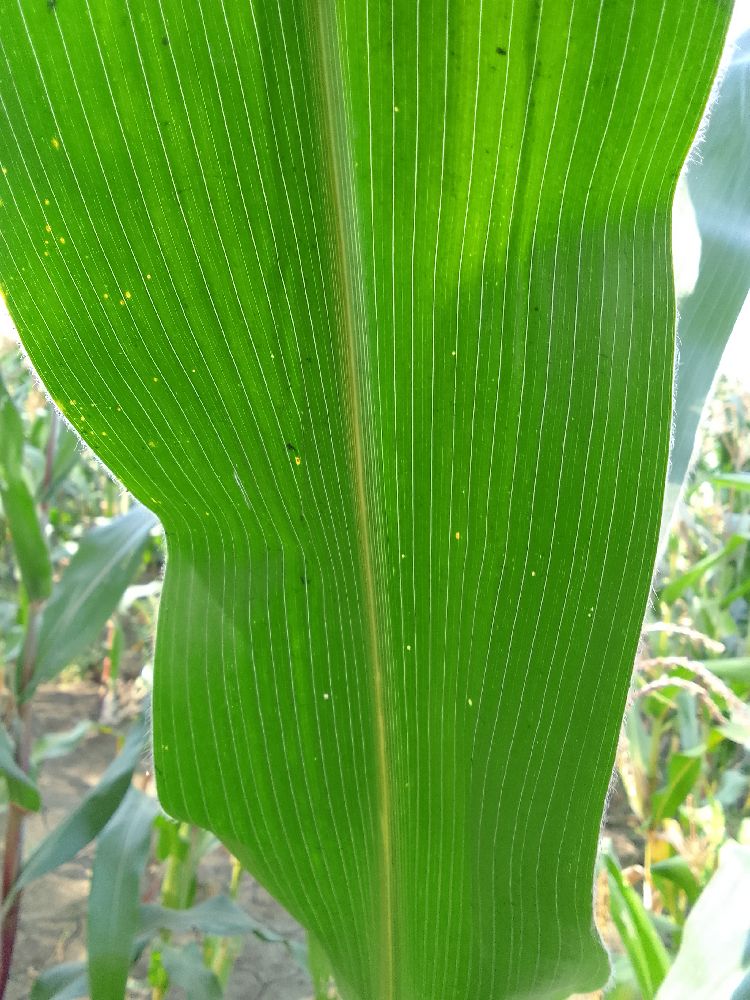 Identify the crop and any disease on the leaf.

maize, healthy
